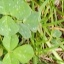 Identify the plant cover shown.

unstructured weed
